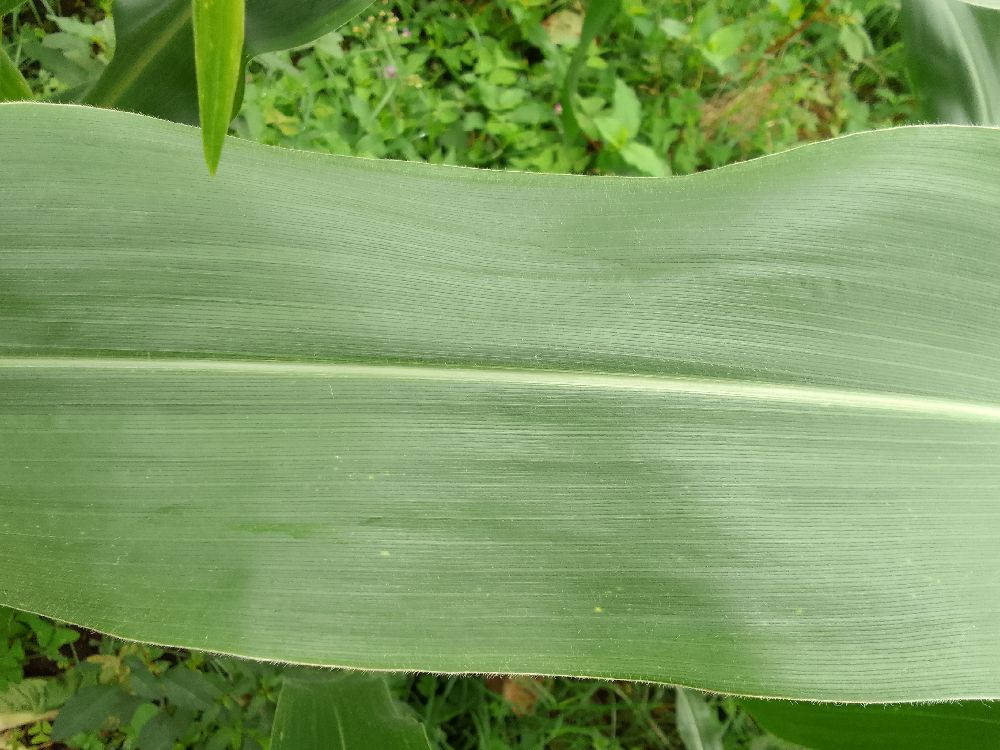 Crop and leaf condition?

maize, healthy
